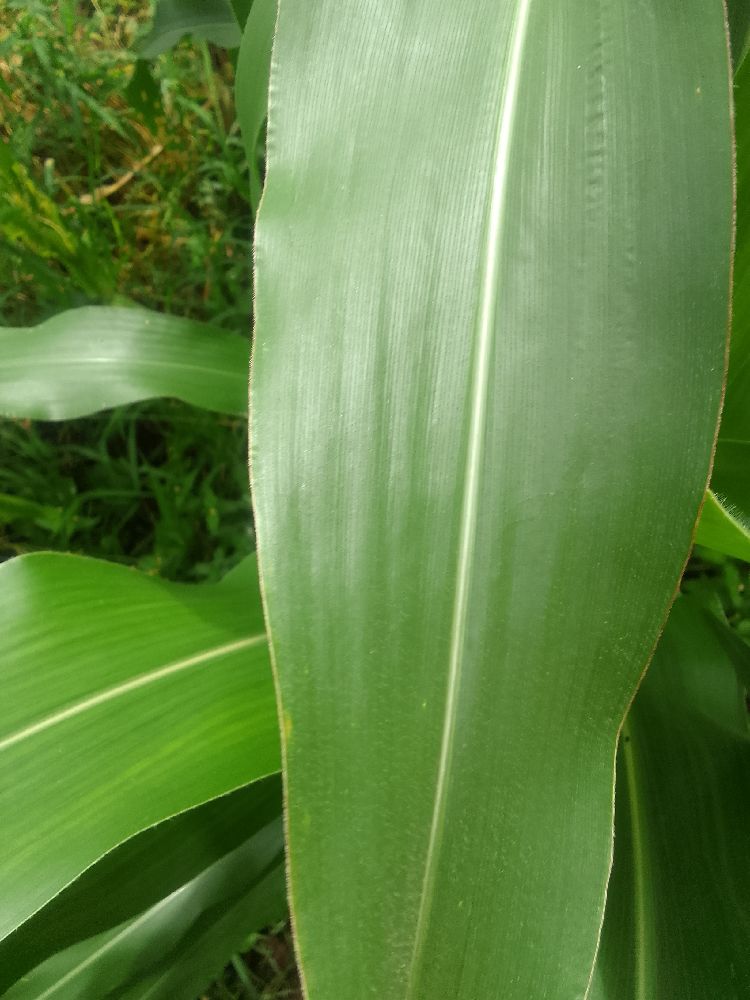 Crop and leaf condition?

maize, healthy
